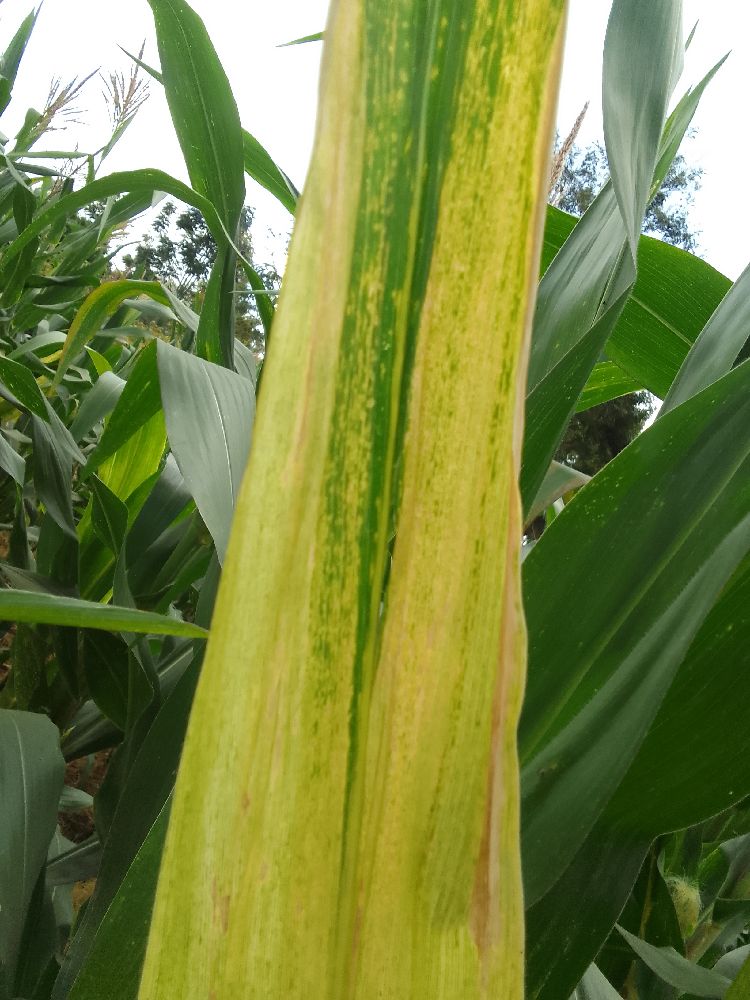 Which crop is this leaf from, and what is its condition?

maize, maize lethal necrosis
